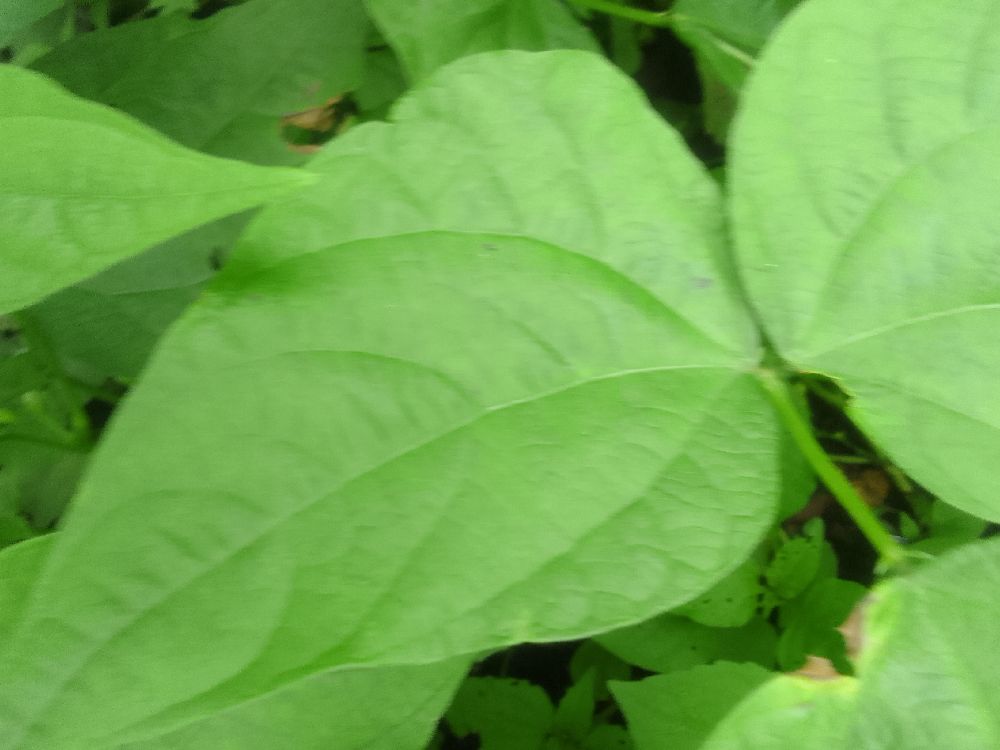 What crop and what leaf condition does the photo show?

common bean, healthy
